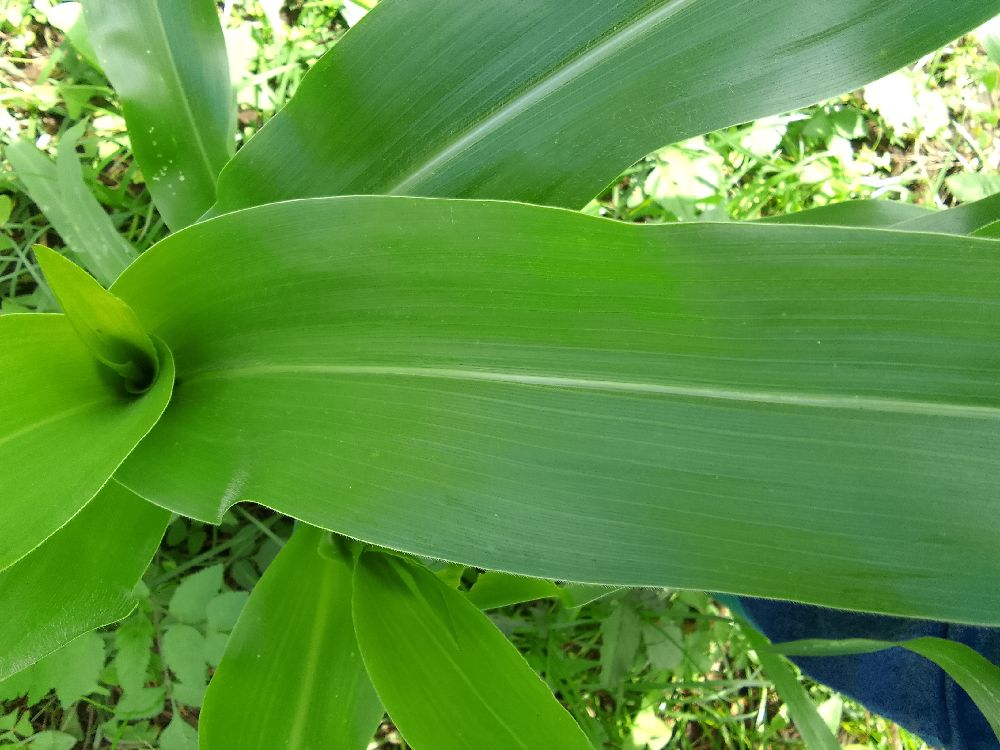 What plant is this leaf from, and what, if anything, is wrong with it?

maize, healthy
